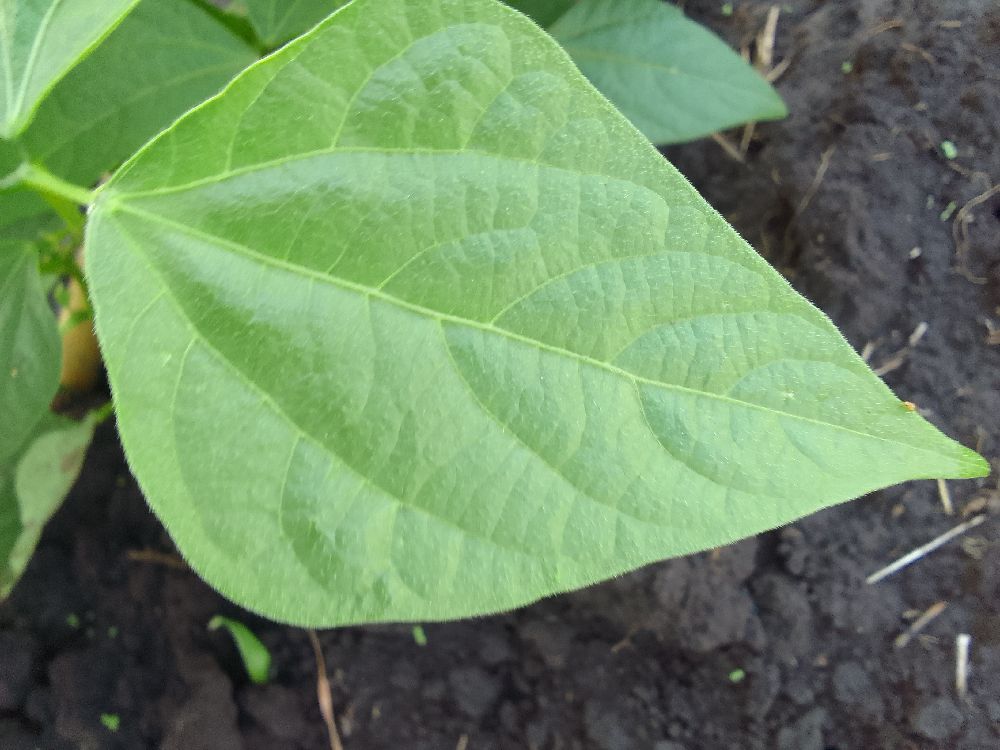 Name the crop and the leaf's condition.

common bean, healthy
